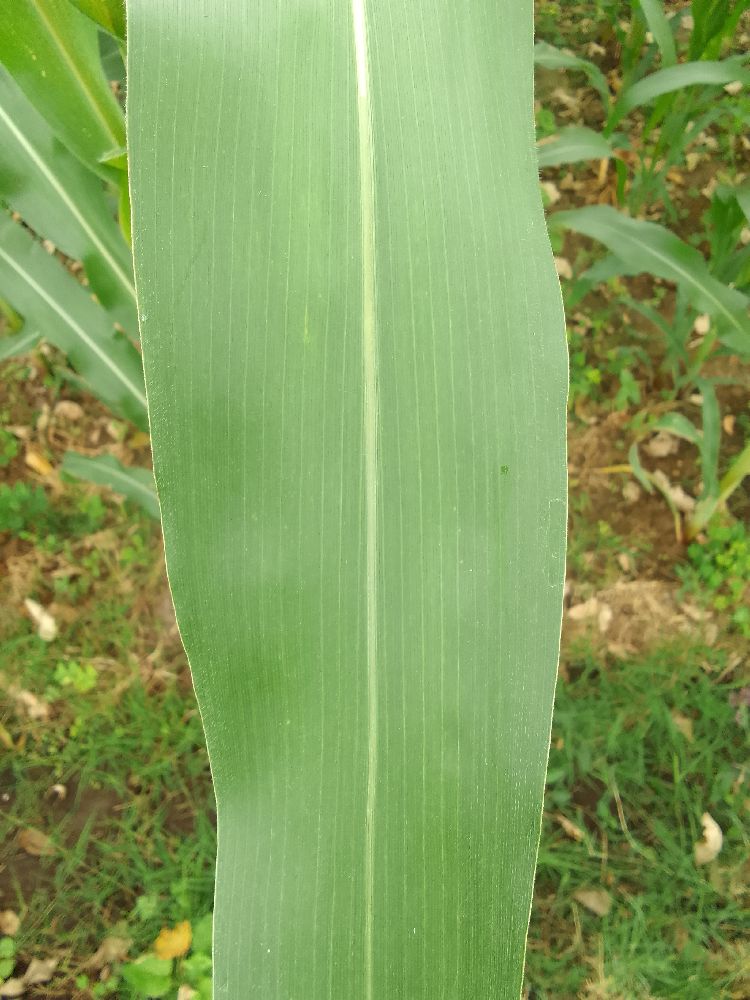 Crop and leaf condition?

maize, healthy
